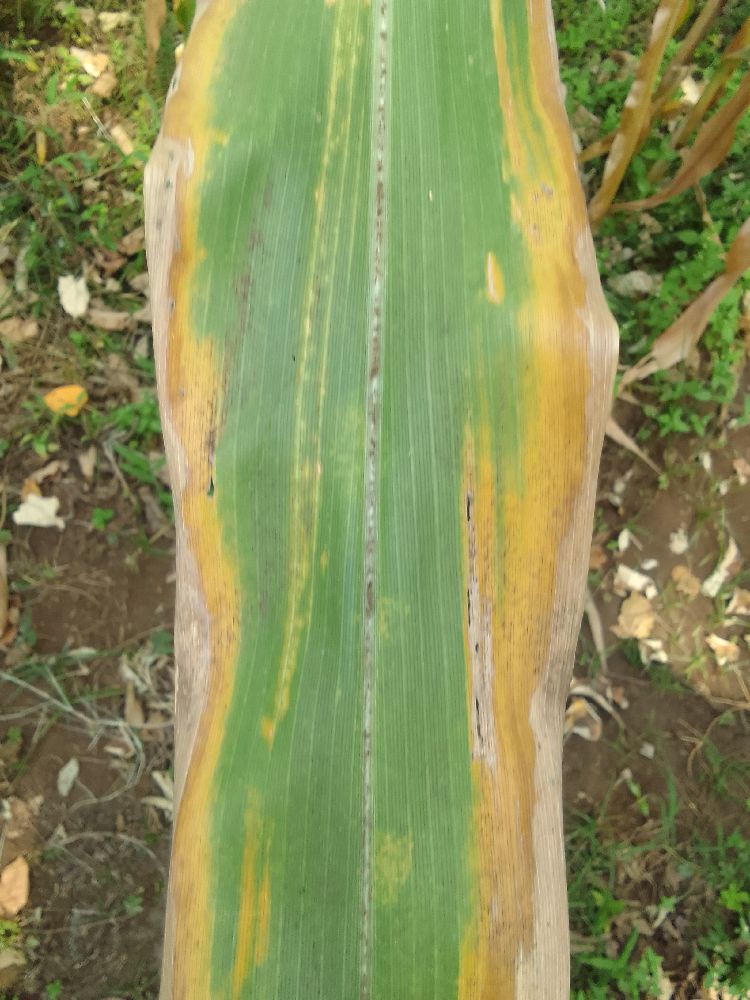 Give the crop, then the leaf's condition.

maize, maize lethal necrosis
